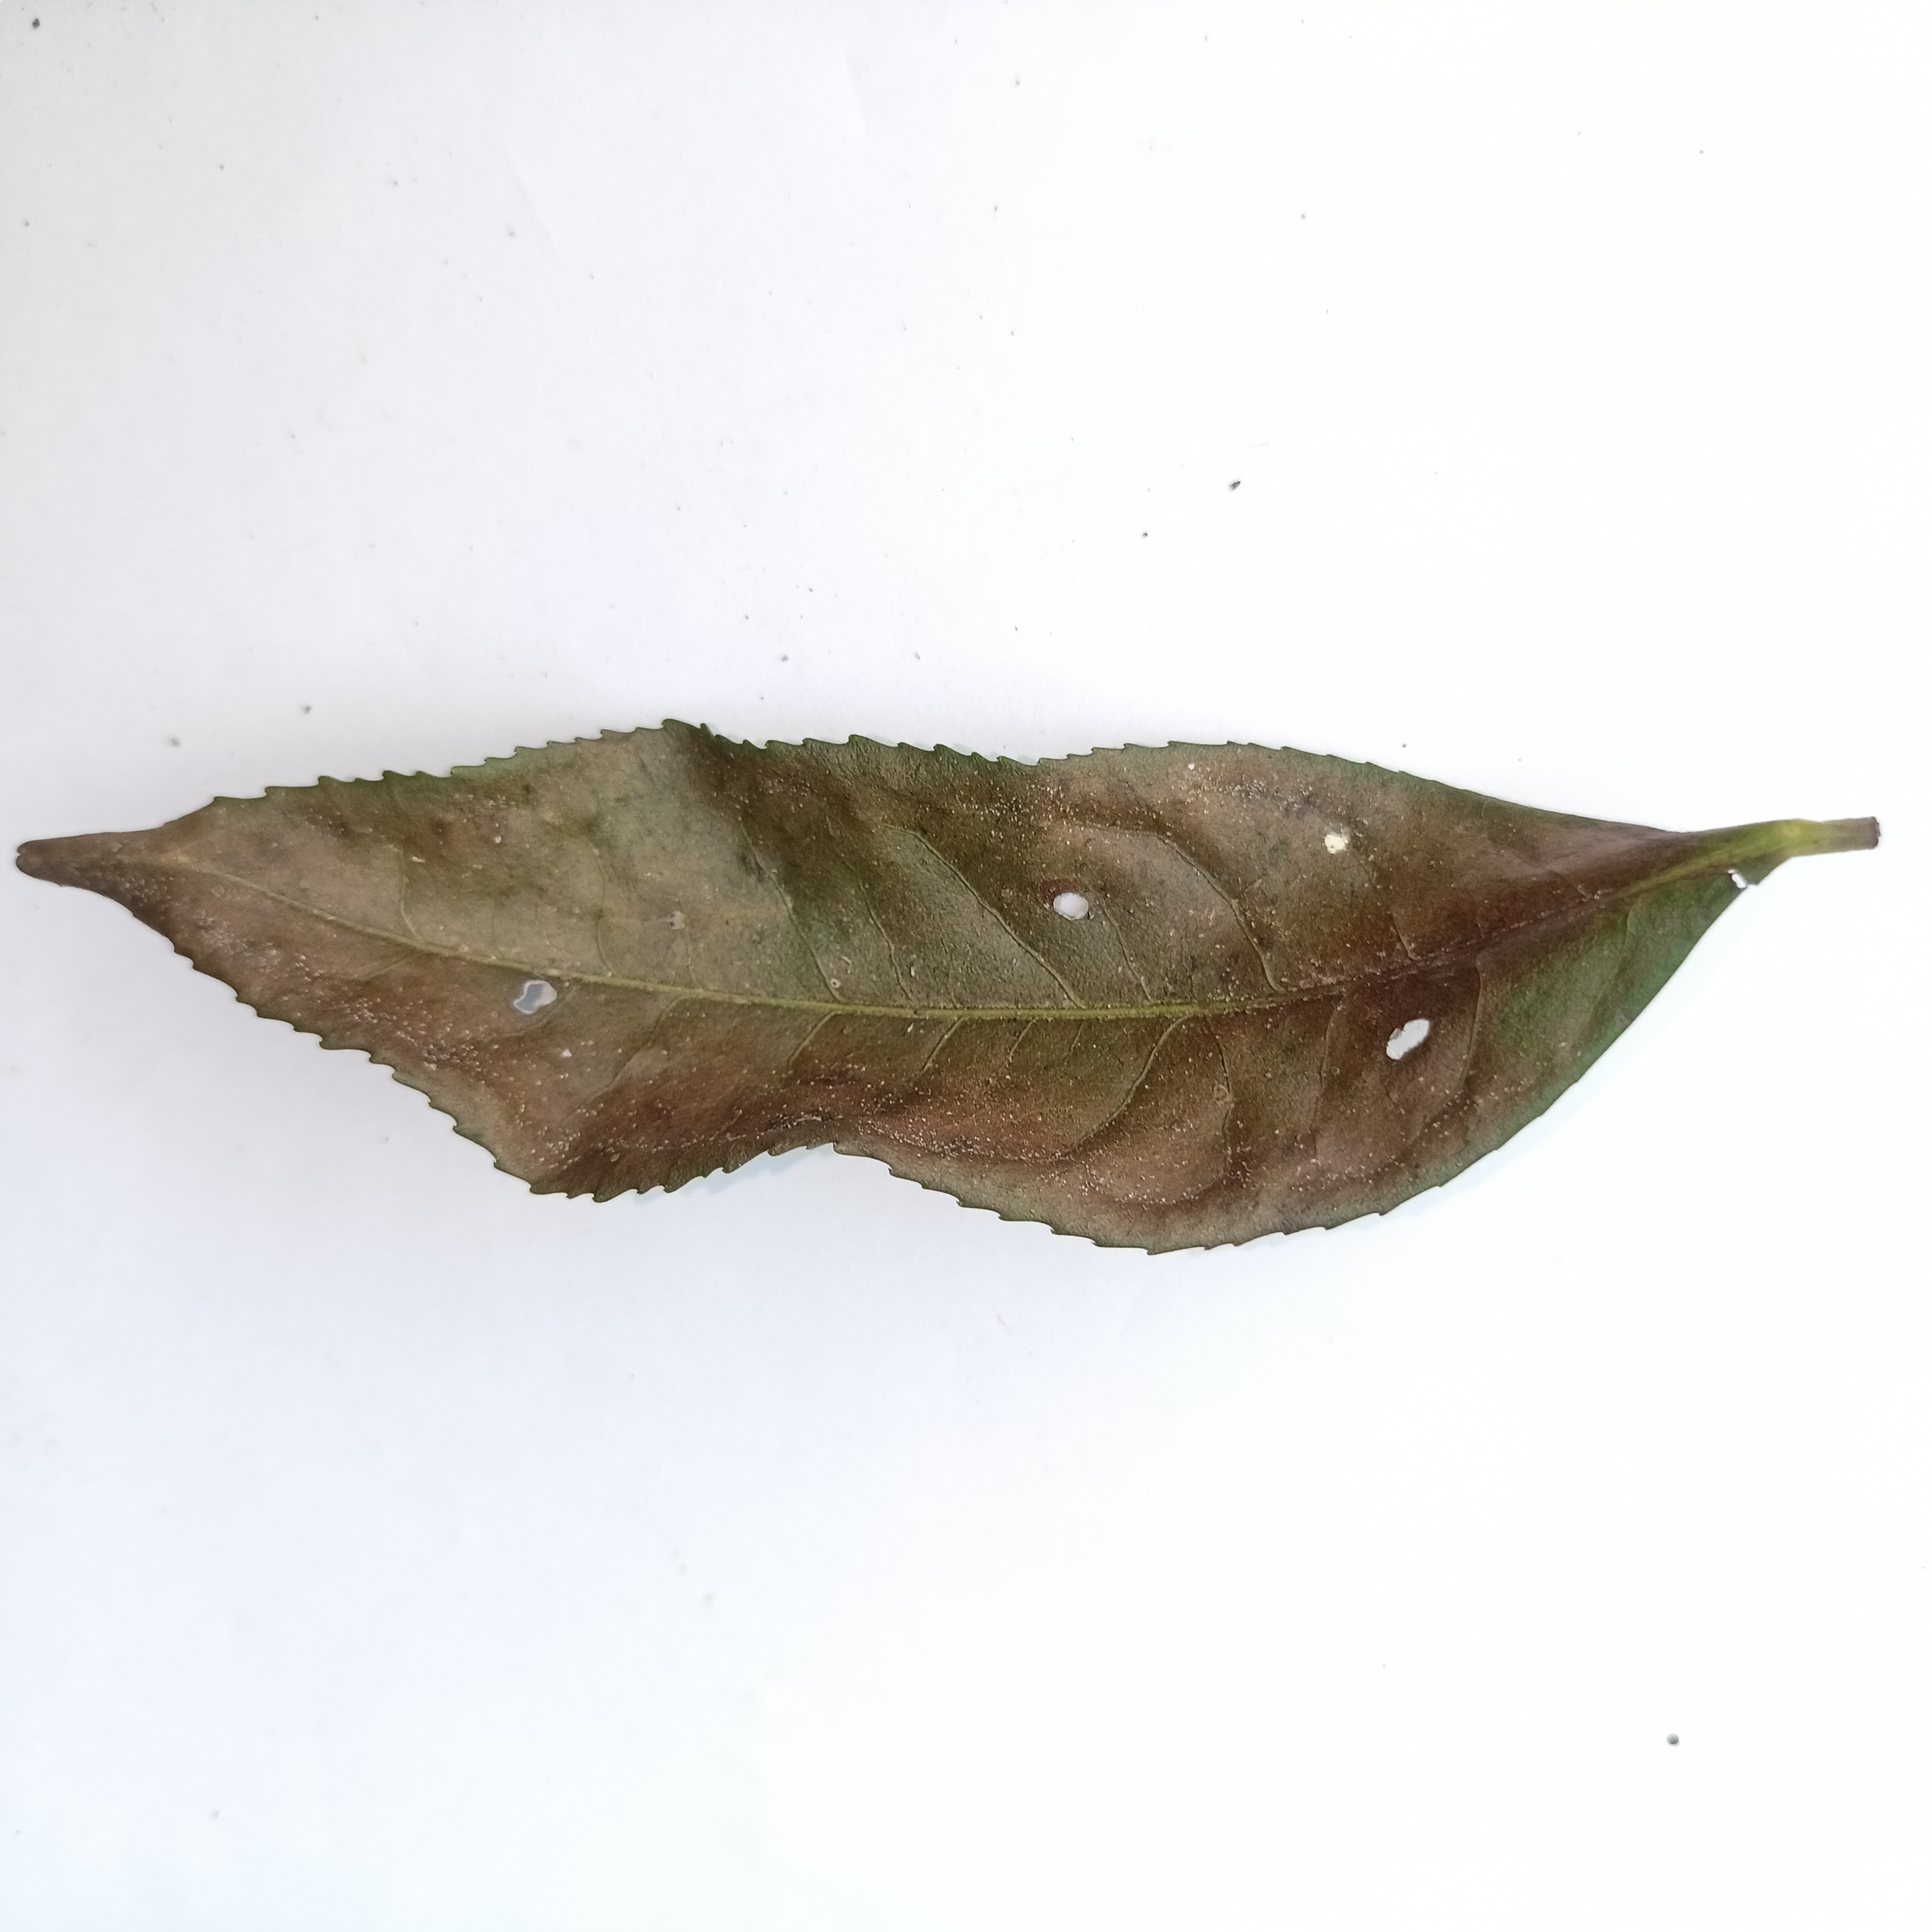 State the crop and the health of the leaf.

tea, red rust
